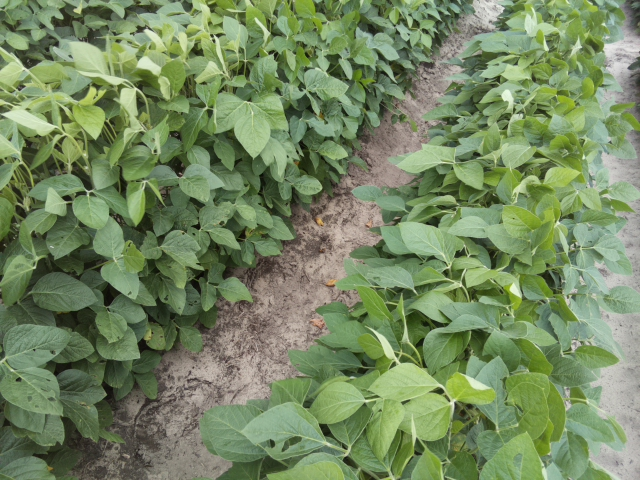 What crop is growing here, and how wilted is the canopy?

soybean, slight leaflet or petiole turgor loss in upper canopy
